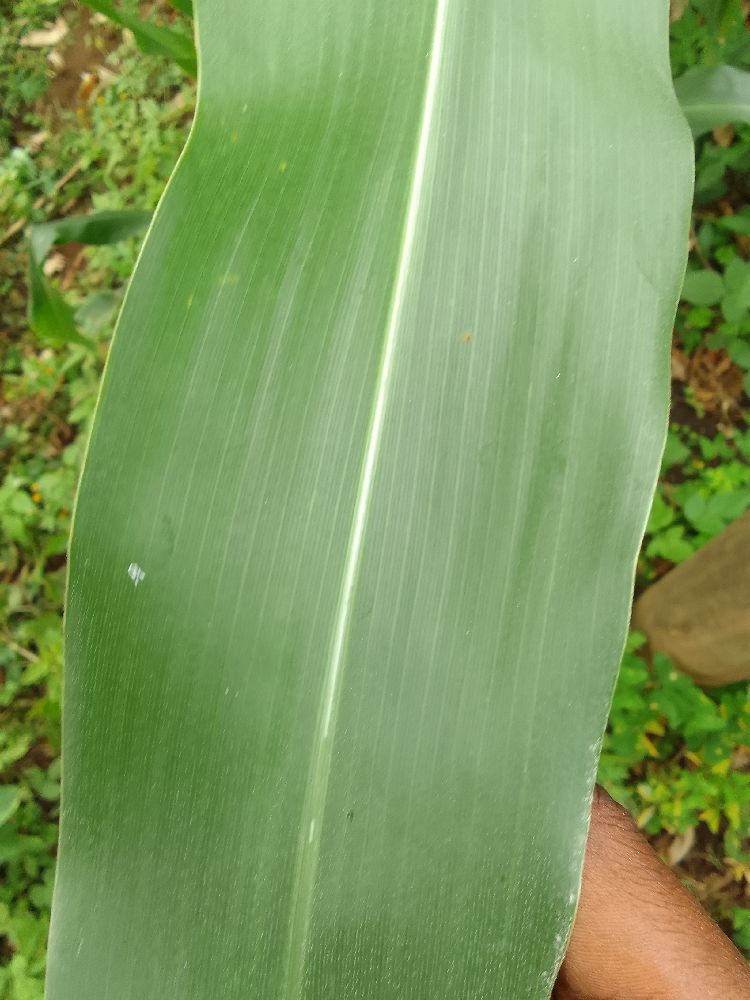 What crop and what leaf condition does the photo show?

maize, healthy
